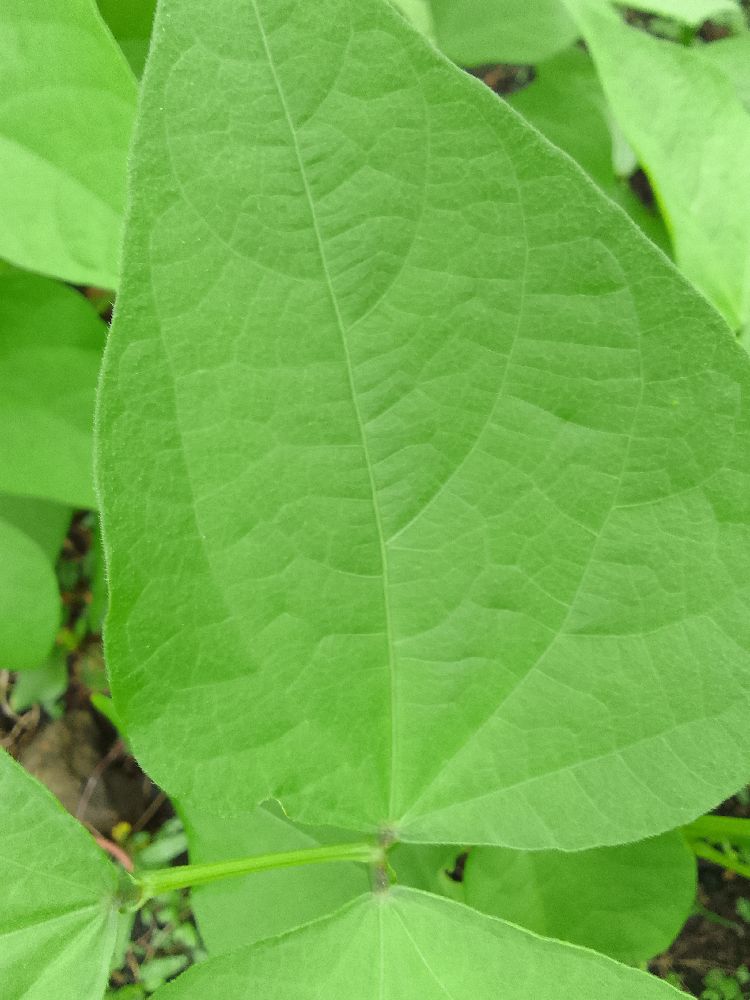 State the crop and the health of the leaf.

common bean, healthy
